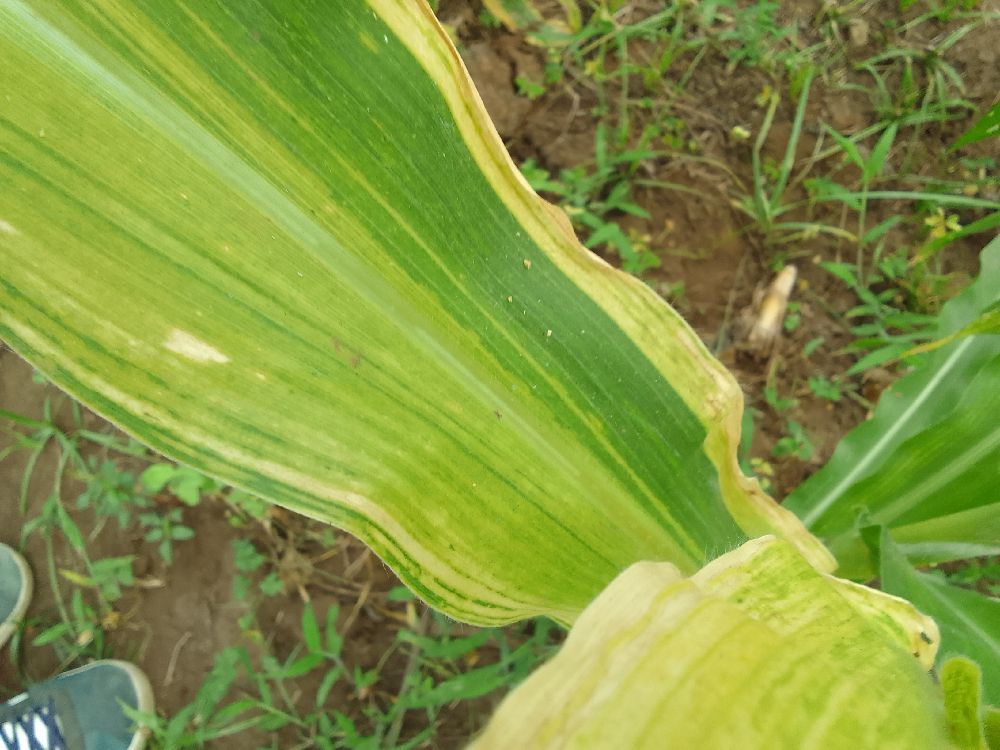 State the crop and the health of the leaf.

maize, maize lethal necrosis
